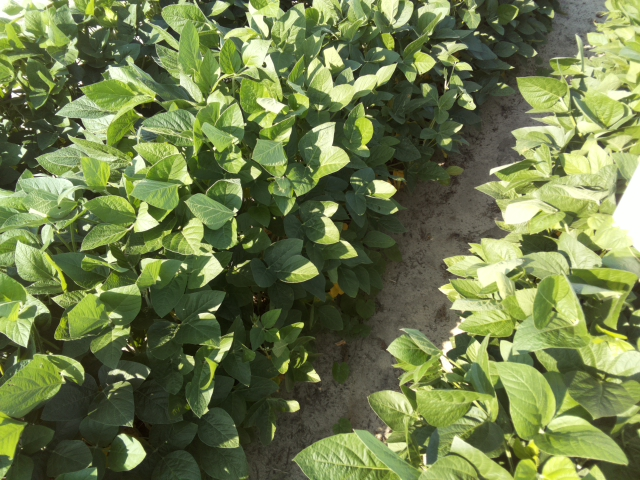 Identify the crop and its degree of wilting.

soybean, leaflets folding inward at secondary pulvinus with no turgor loss in leaflets or petioles
